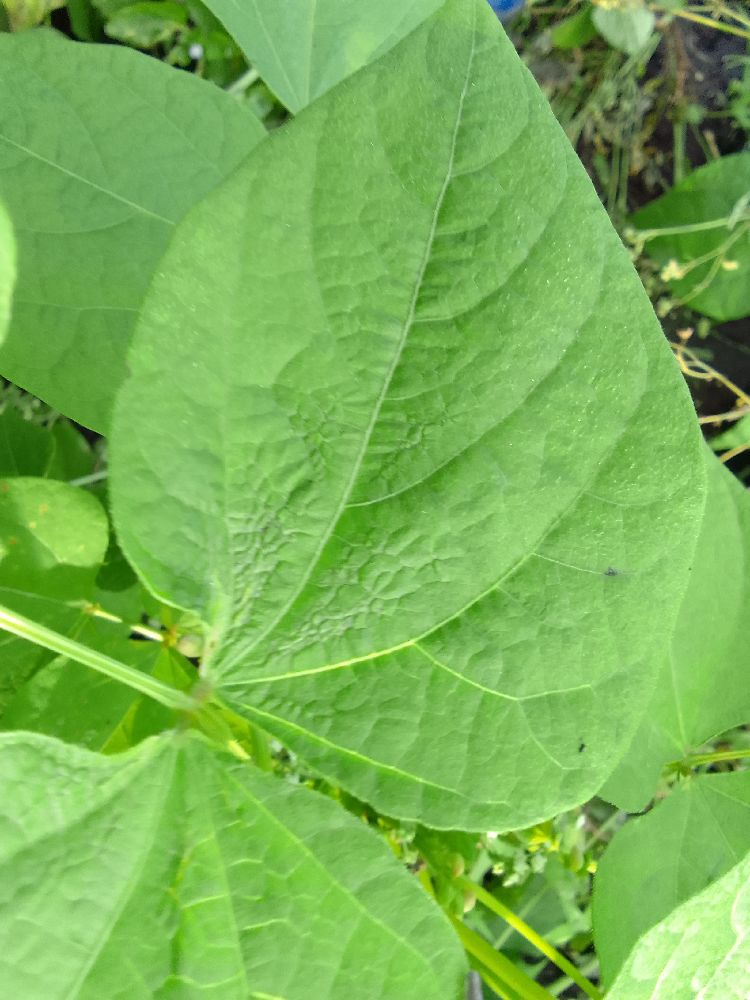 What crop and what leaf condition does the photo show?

common bean, healthy
